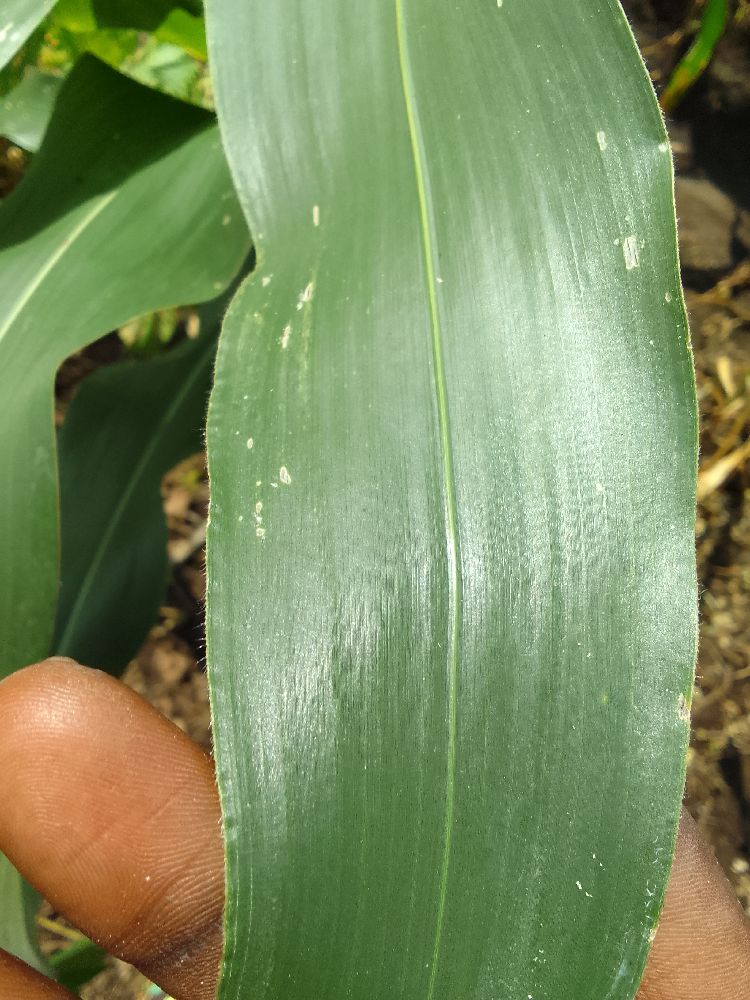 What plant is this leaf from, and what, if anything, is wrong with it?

maize, healthy
